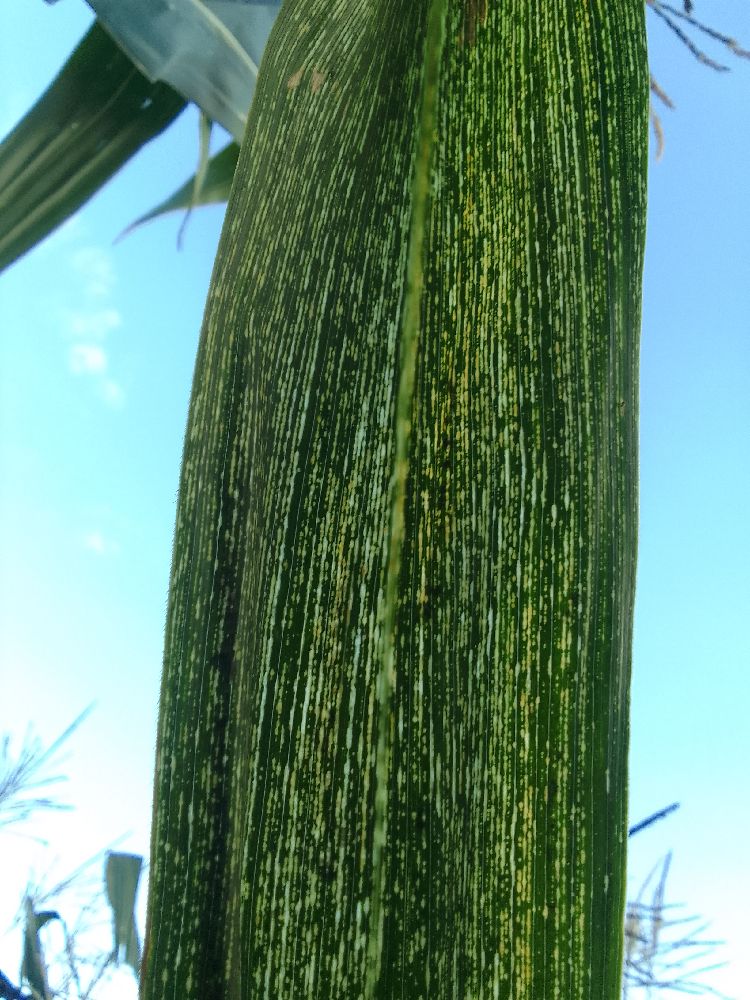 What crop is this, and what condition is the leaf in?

maize, maize streak virus
